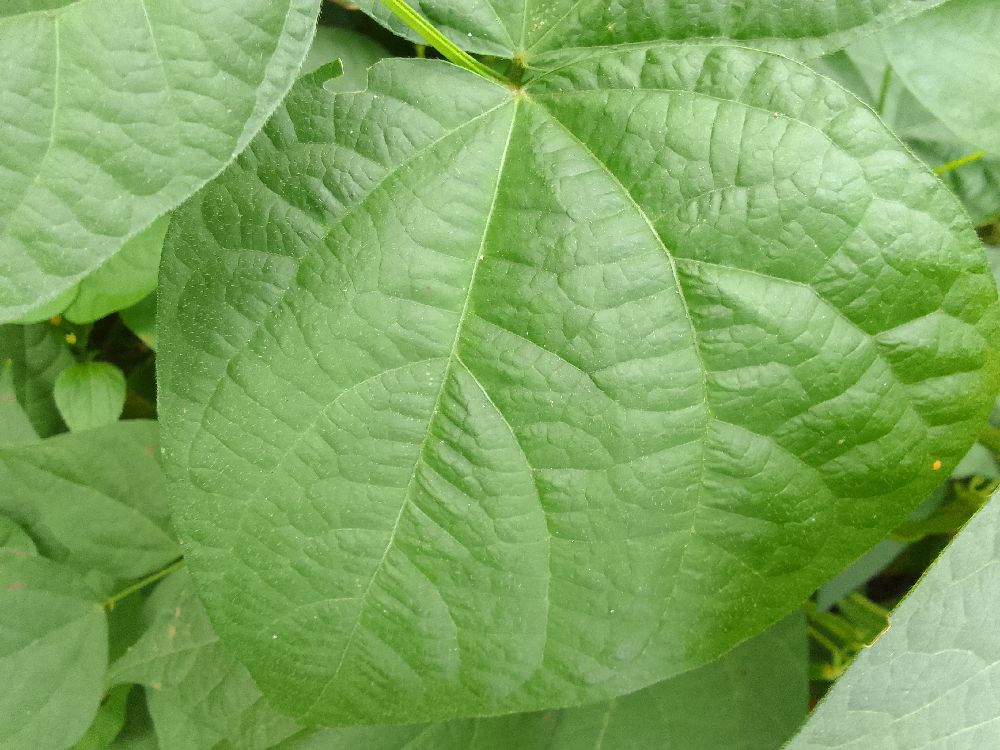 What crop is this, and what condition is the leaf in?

common bean, healthy
